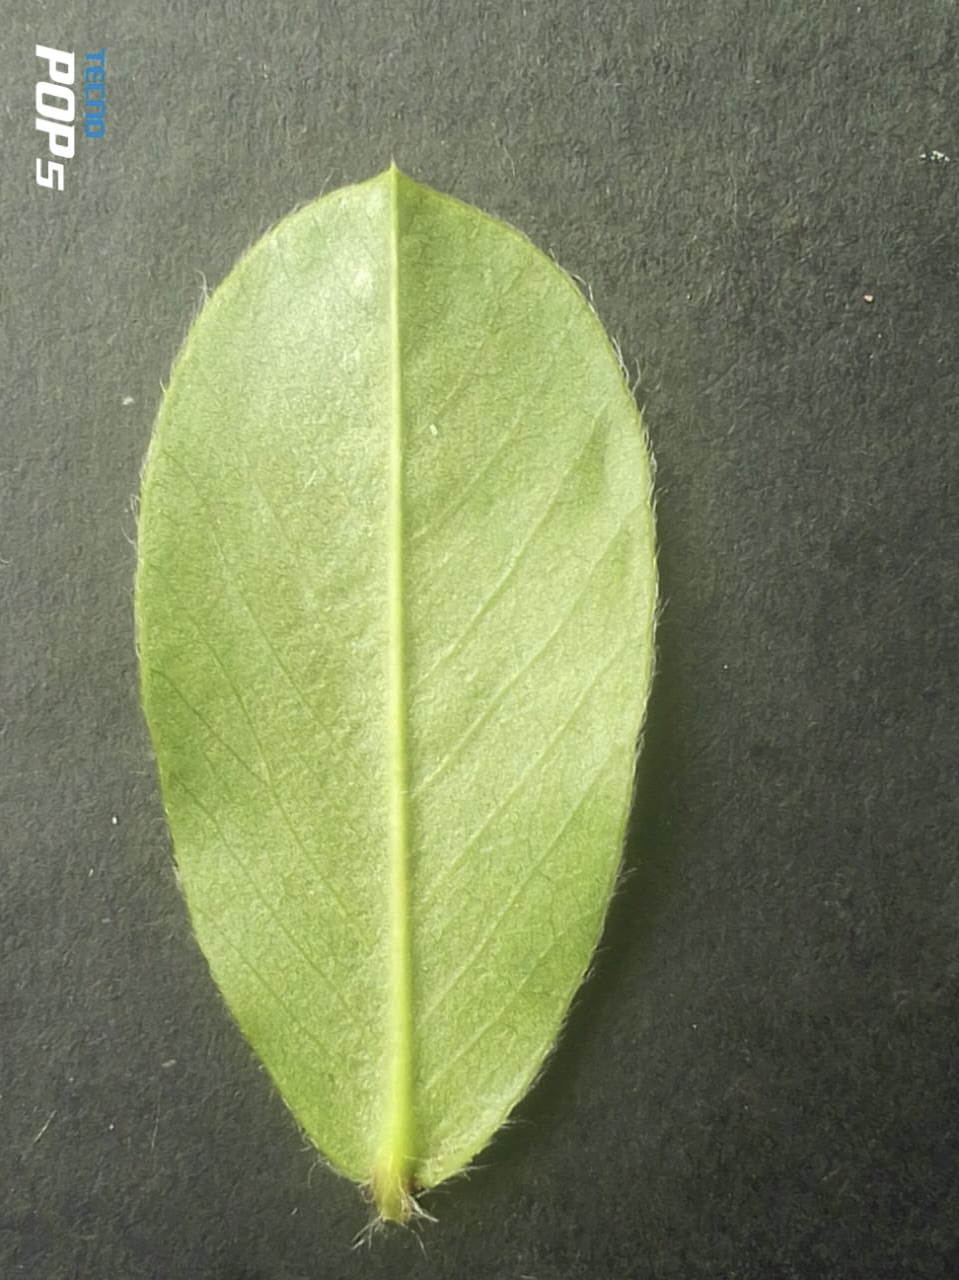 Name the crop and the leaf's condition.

peanut, healthy leaves
